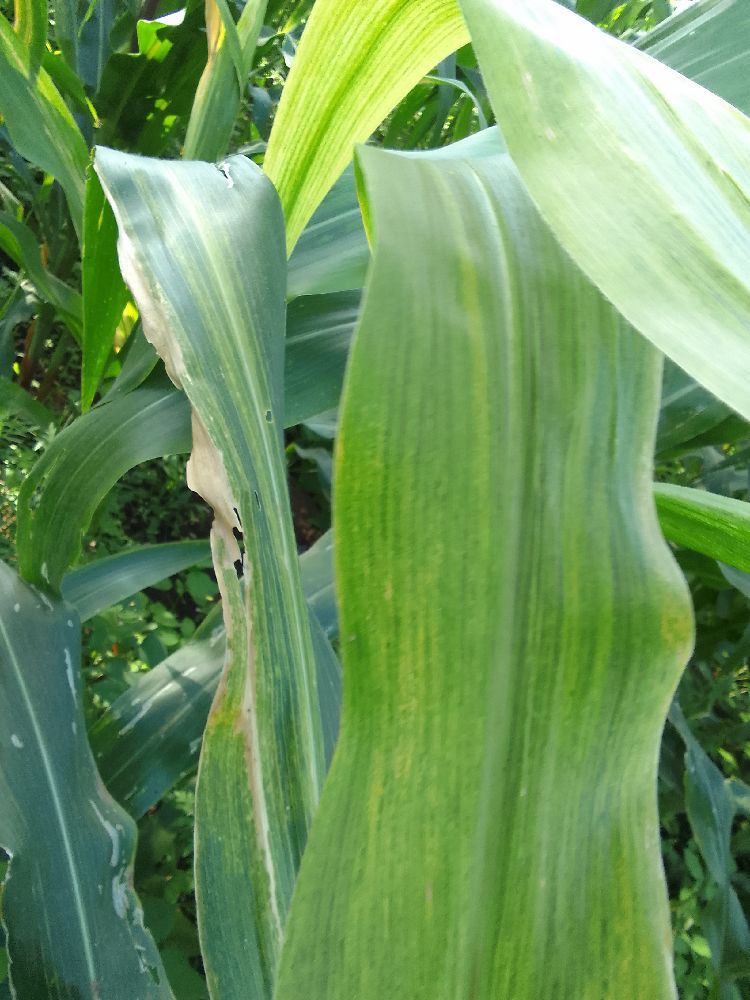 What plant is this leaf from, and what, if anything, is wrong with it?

maize, maize lethal necrosis
